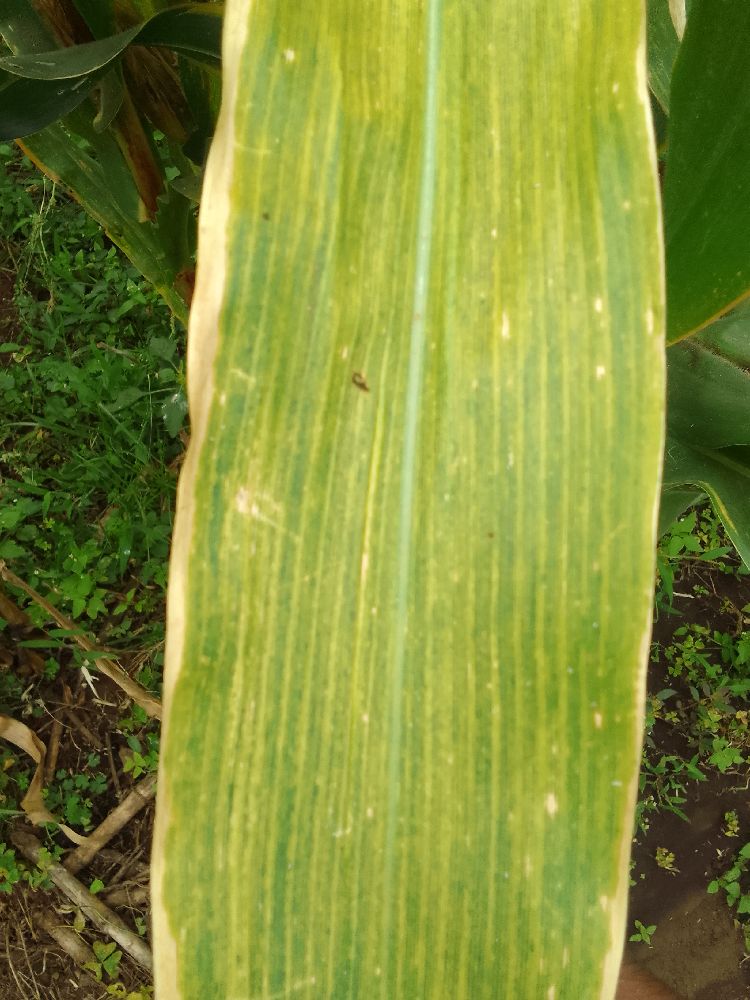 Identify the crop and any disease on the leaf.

maize, maize lethal necrosis
